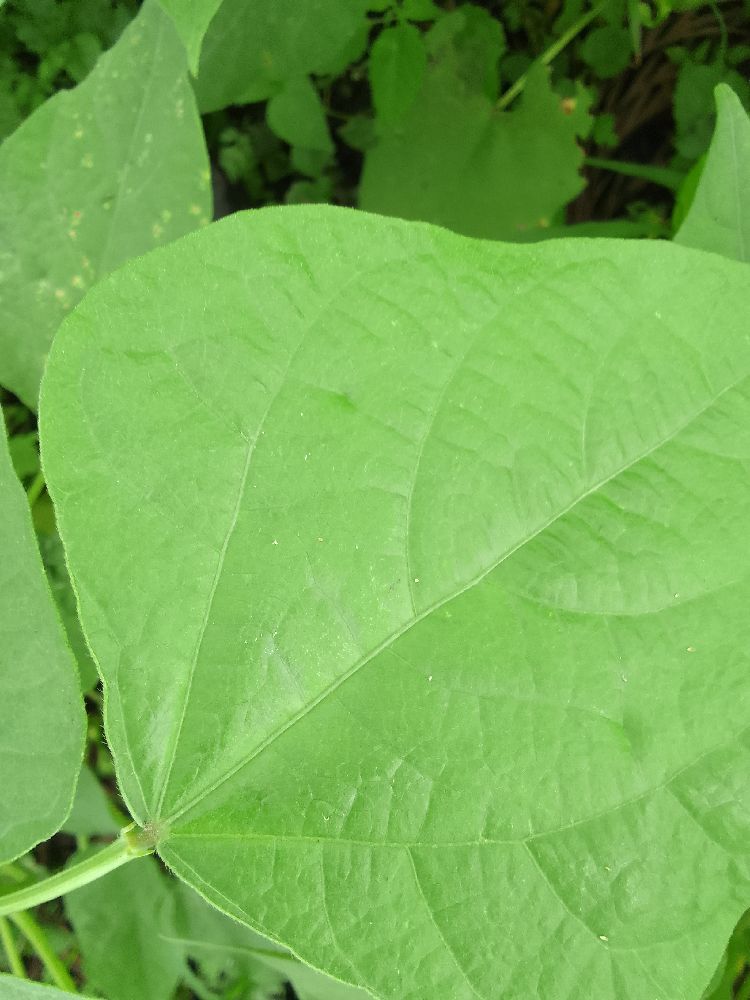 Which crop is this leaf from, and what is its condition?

common bean, healthy
